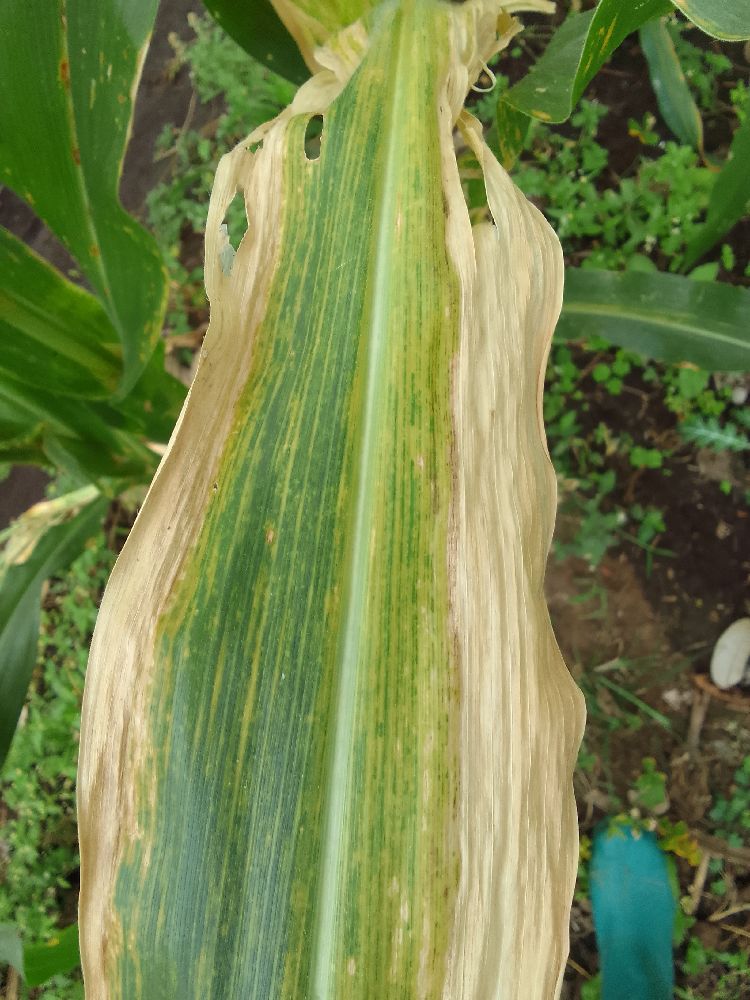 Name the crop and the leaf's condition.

maize, maize lethal necrosis
